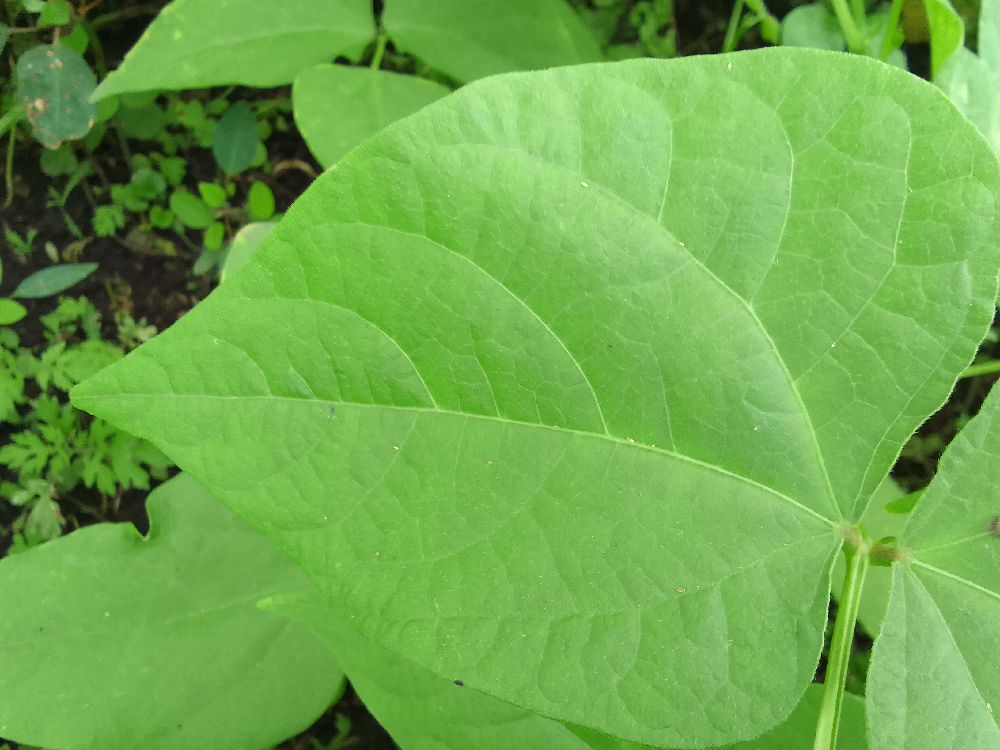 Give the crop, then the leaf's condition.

common bean, healthy
